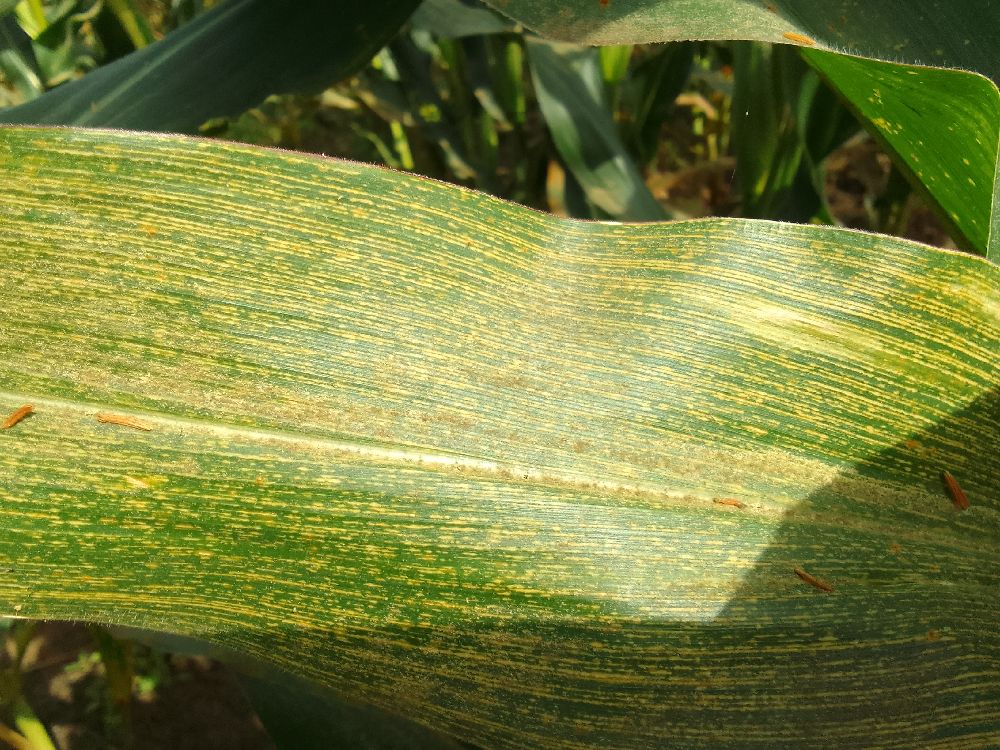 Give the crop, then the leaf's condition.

maize, maize streak virus
